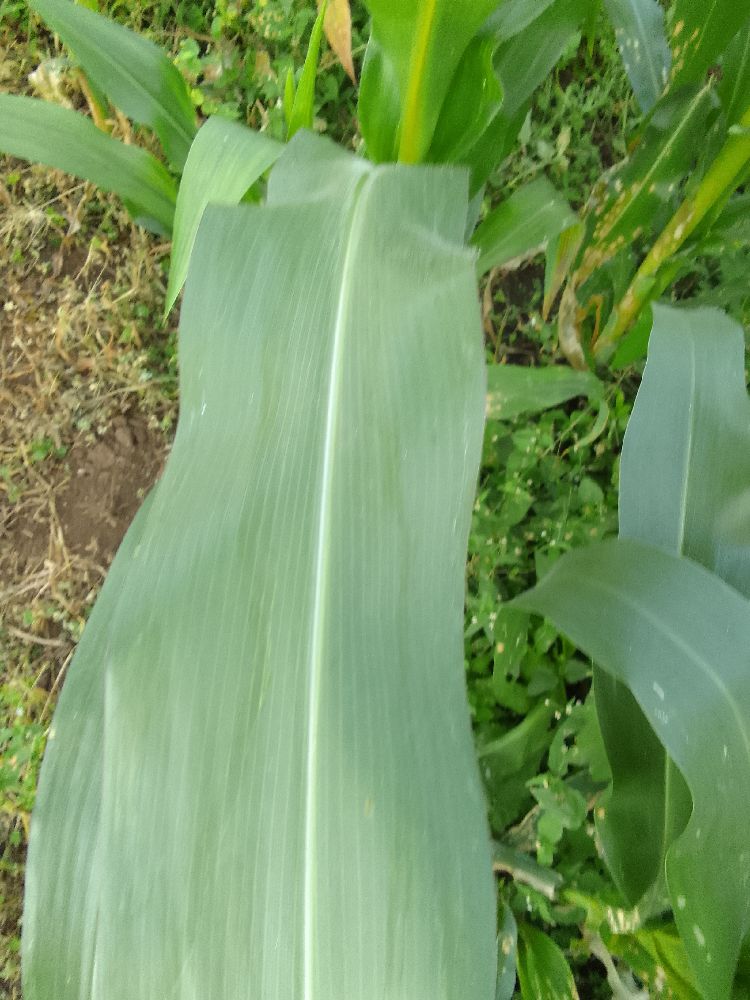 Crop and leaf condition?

common bean, healthy
